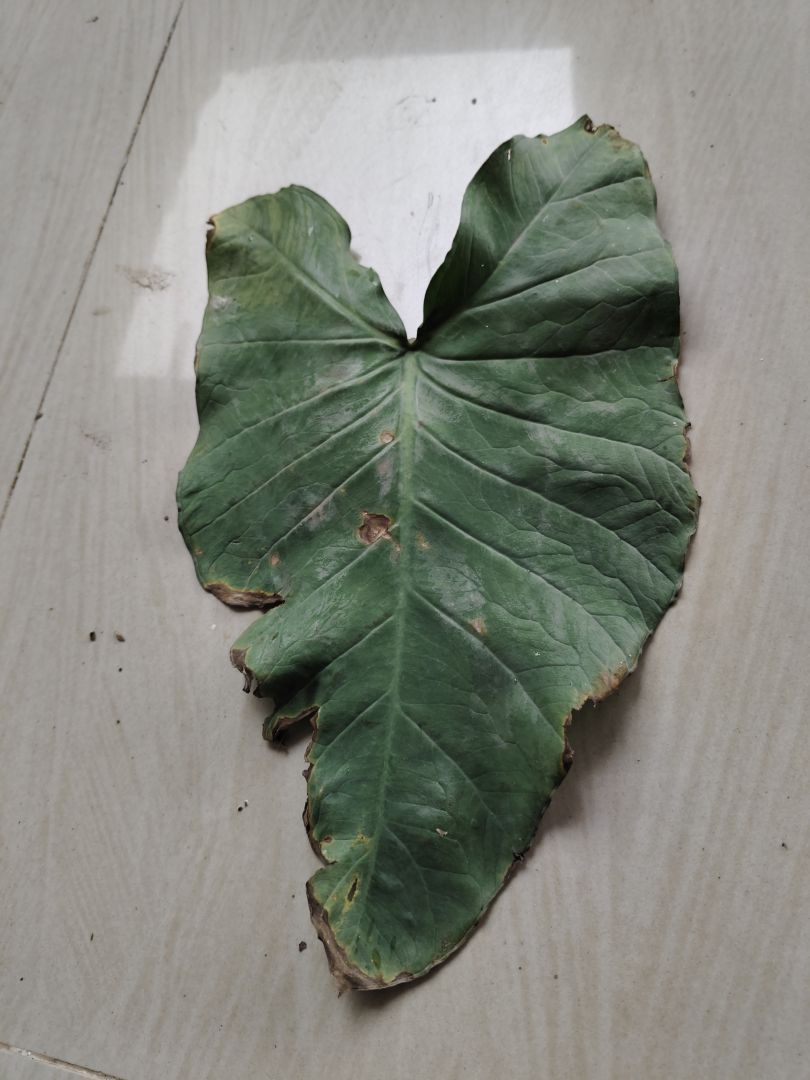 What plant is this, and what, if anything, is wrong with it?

taro, leaf blight
